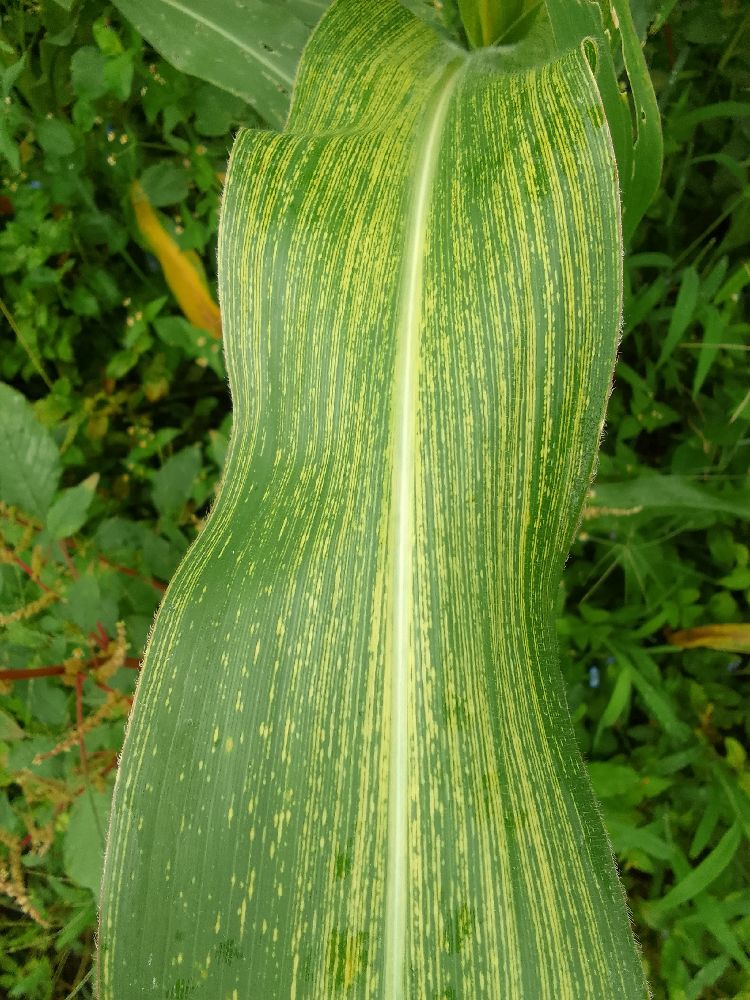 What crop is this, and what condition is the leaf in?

maize, maize streak virus
